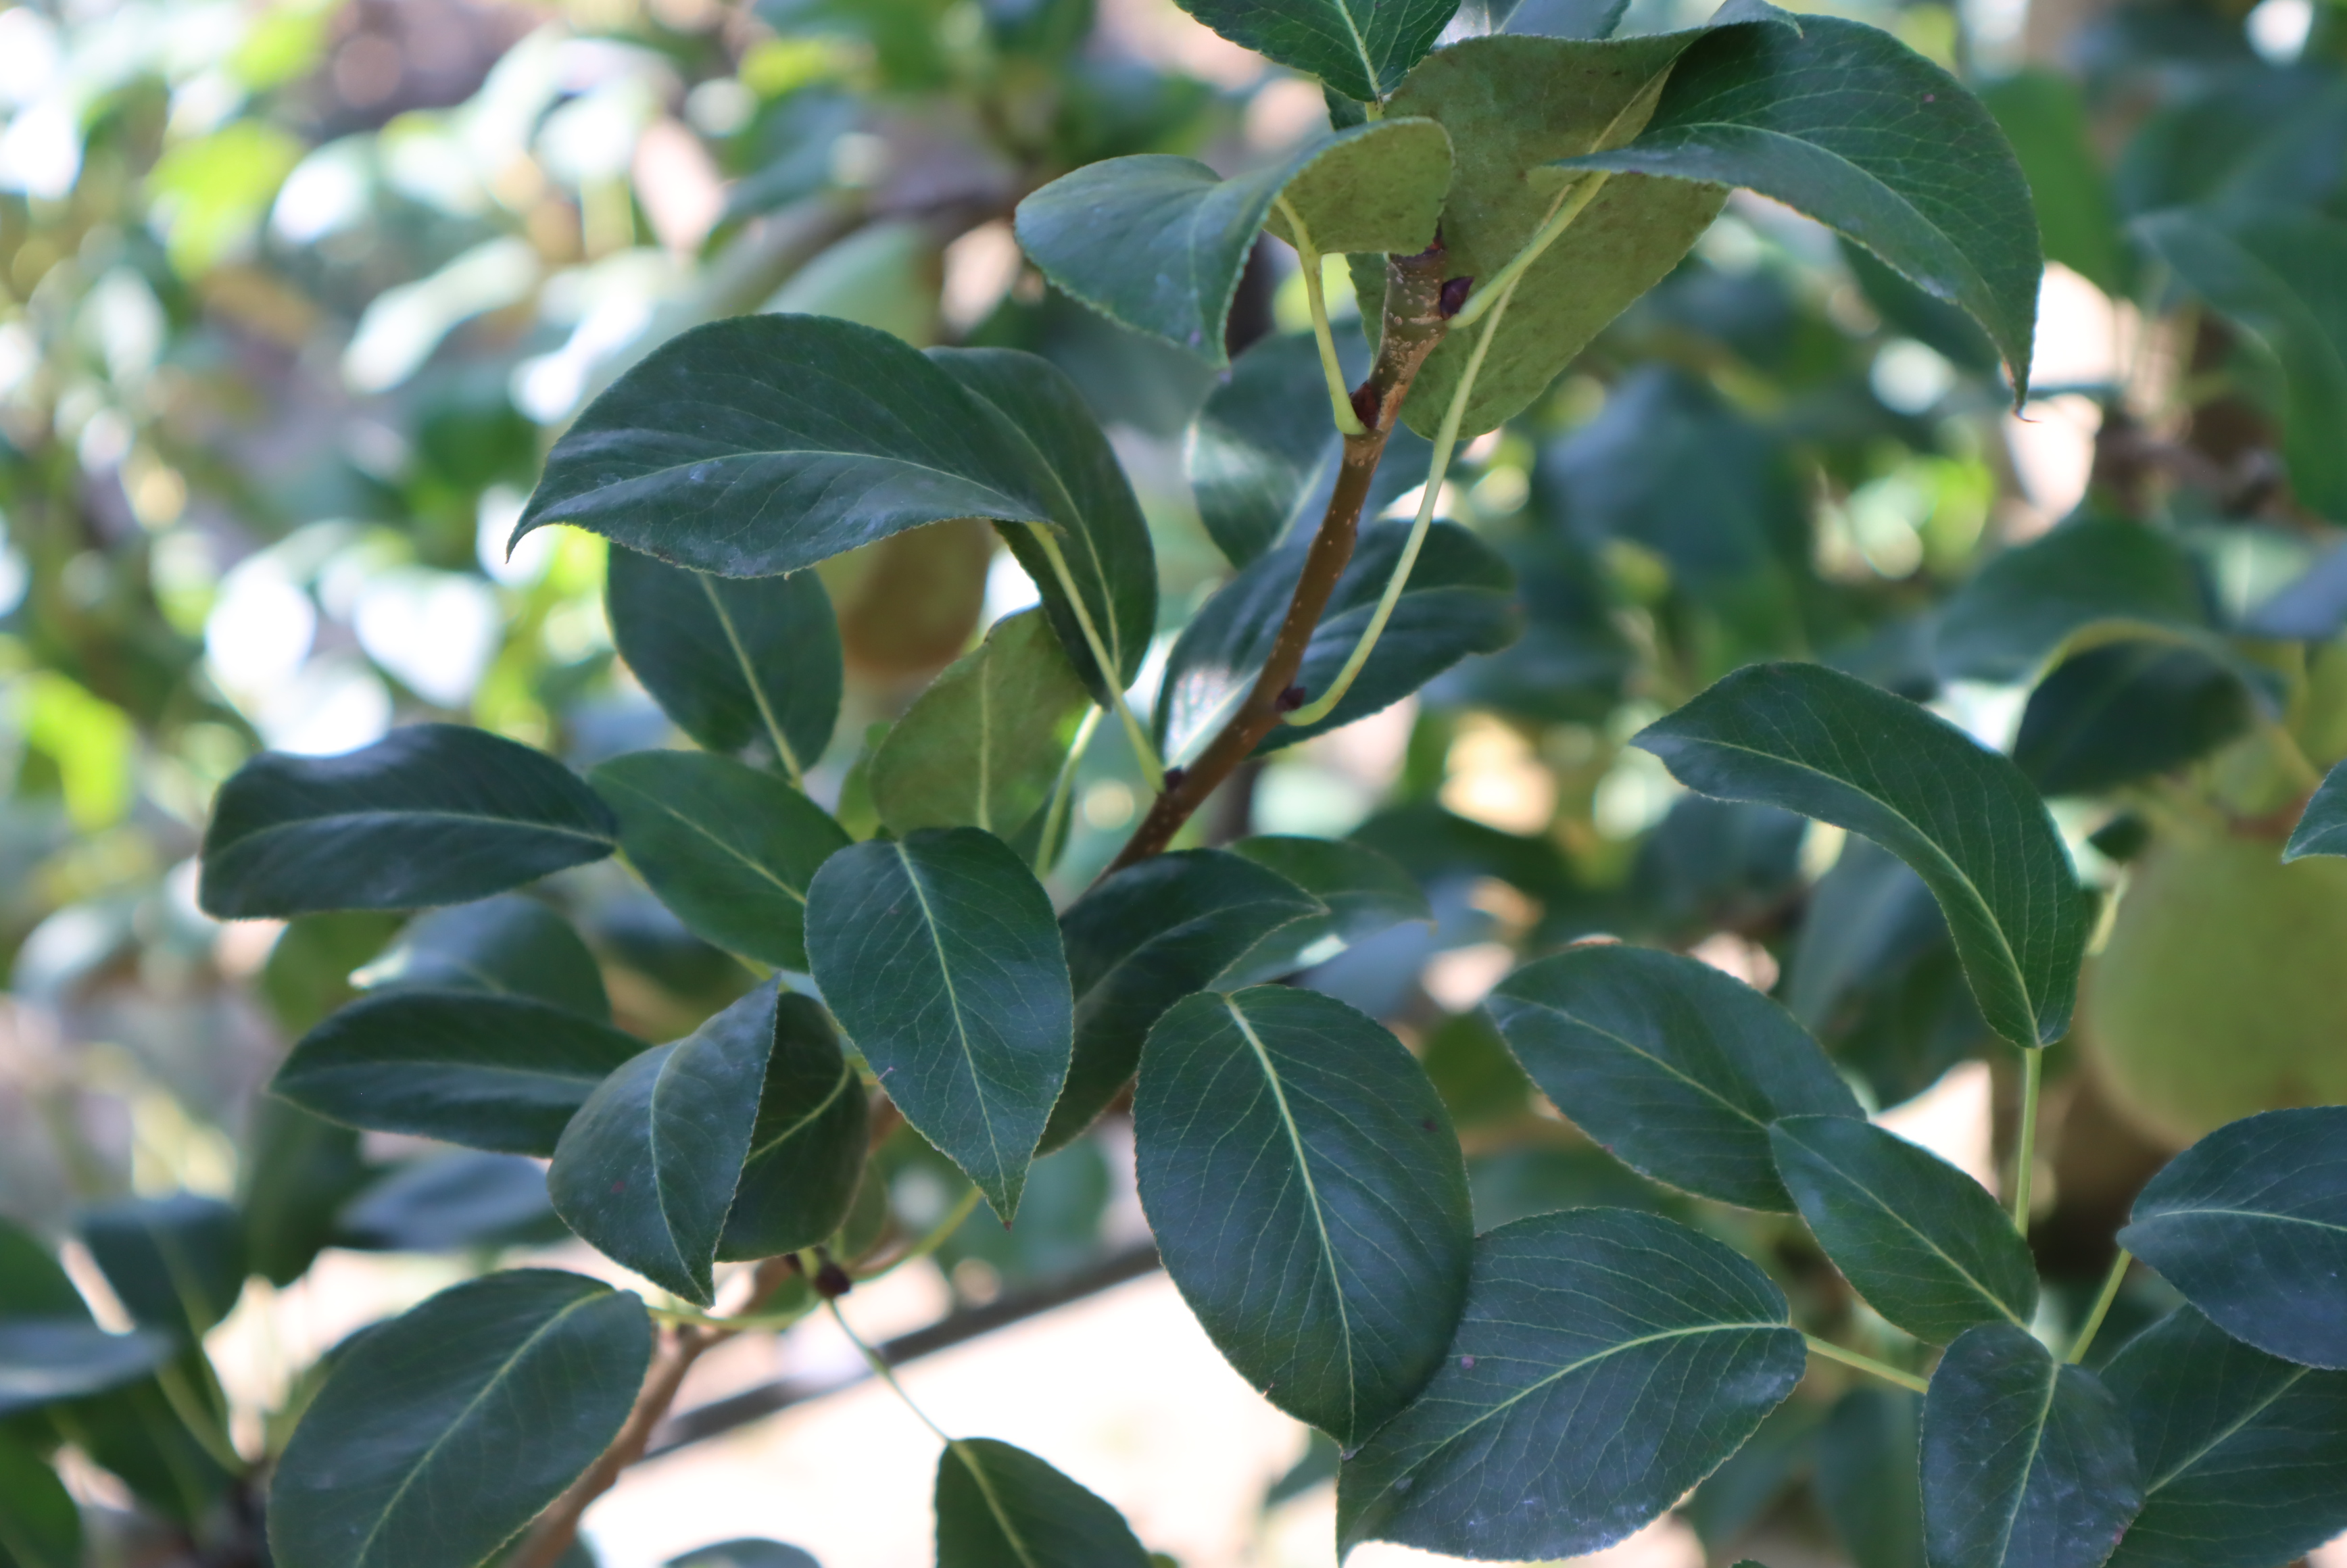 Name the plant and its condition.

pear, healthy
